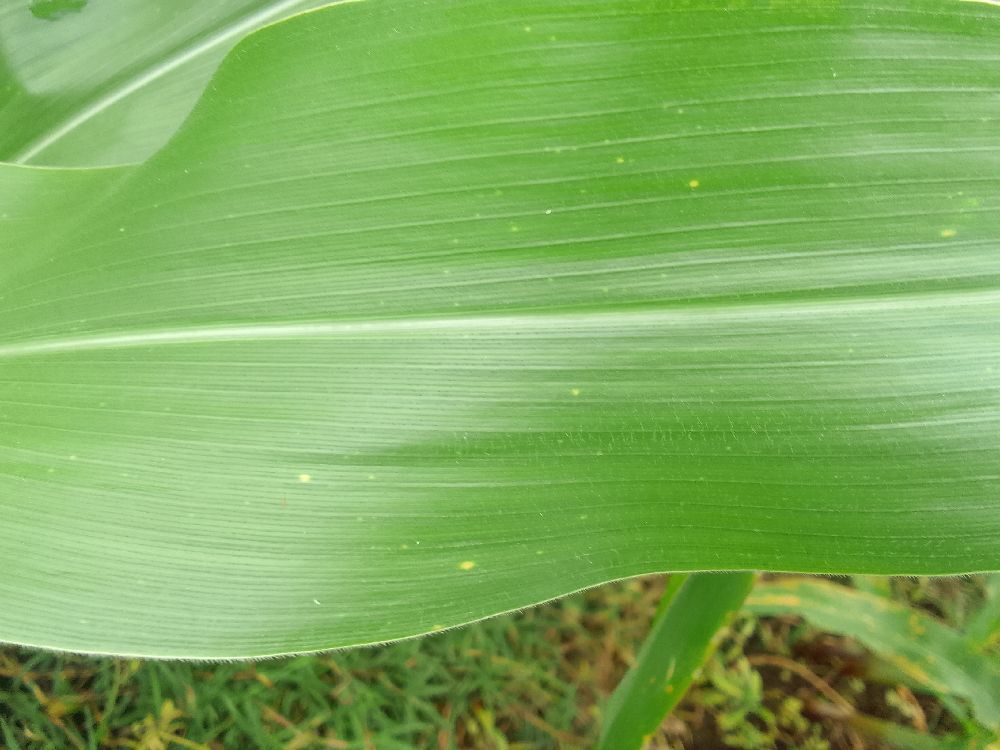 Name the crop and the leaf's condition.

maize, healthy
